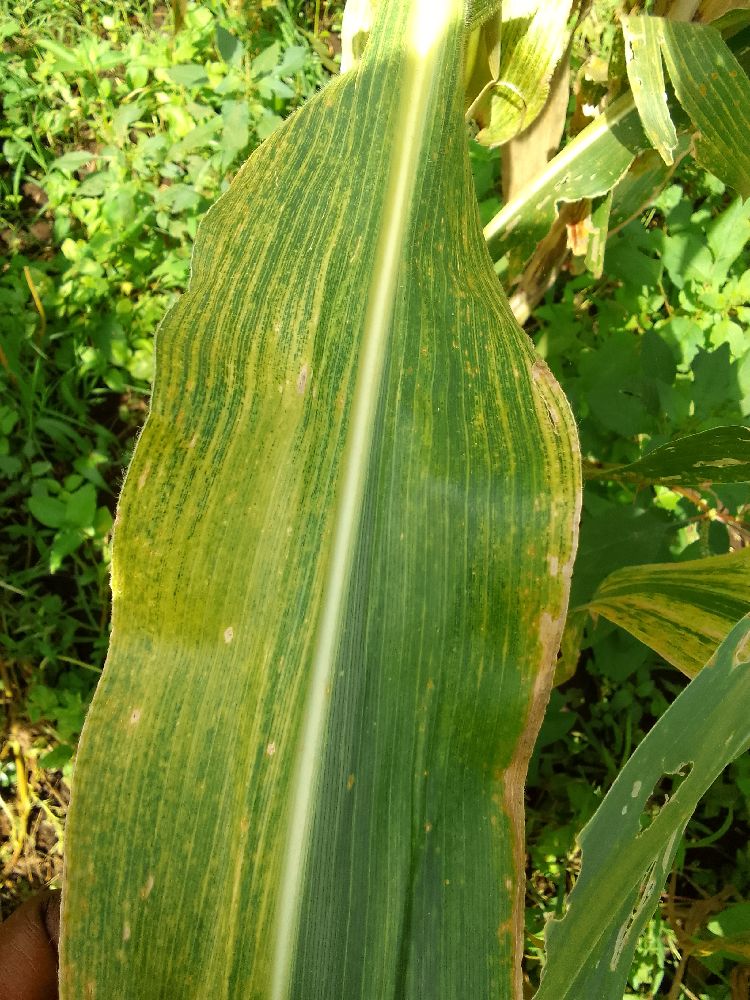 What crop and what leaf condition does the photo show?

maize, maize lethal necrosis
